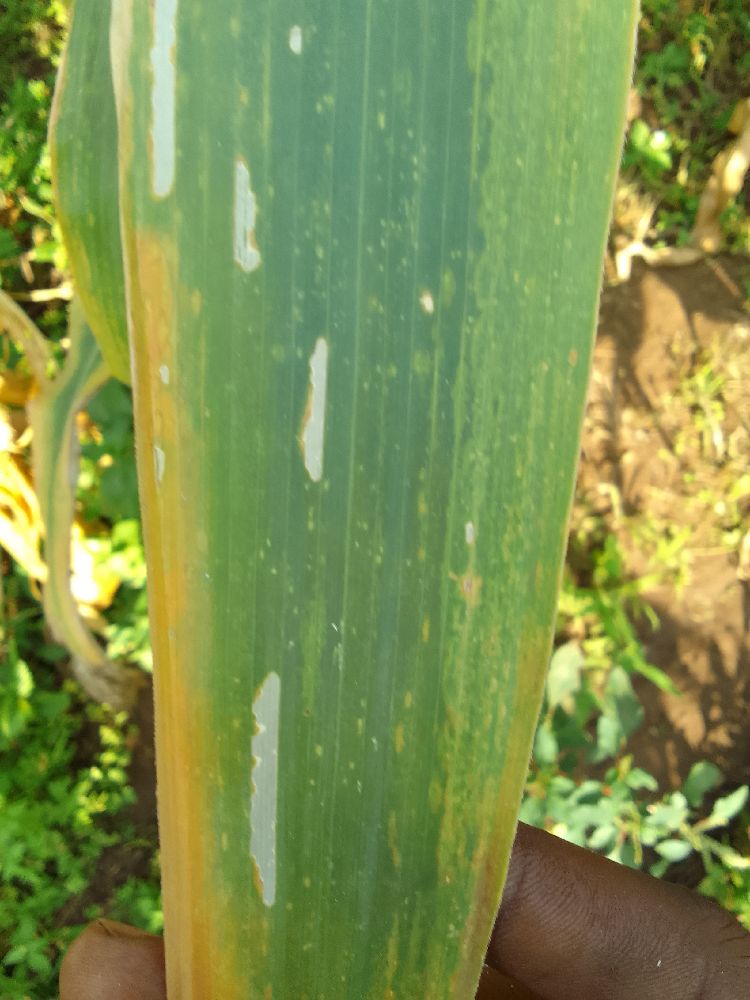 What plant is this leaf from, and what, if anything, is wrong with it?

maize, maize lethal necrosis
